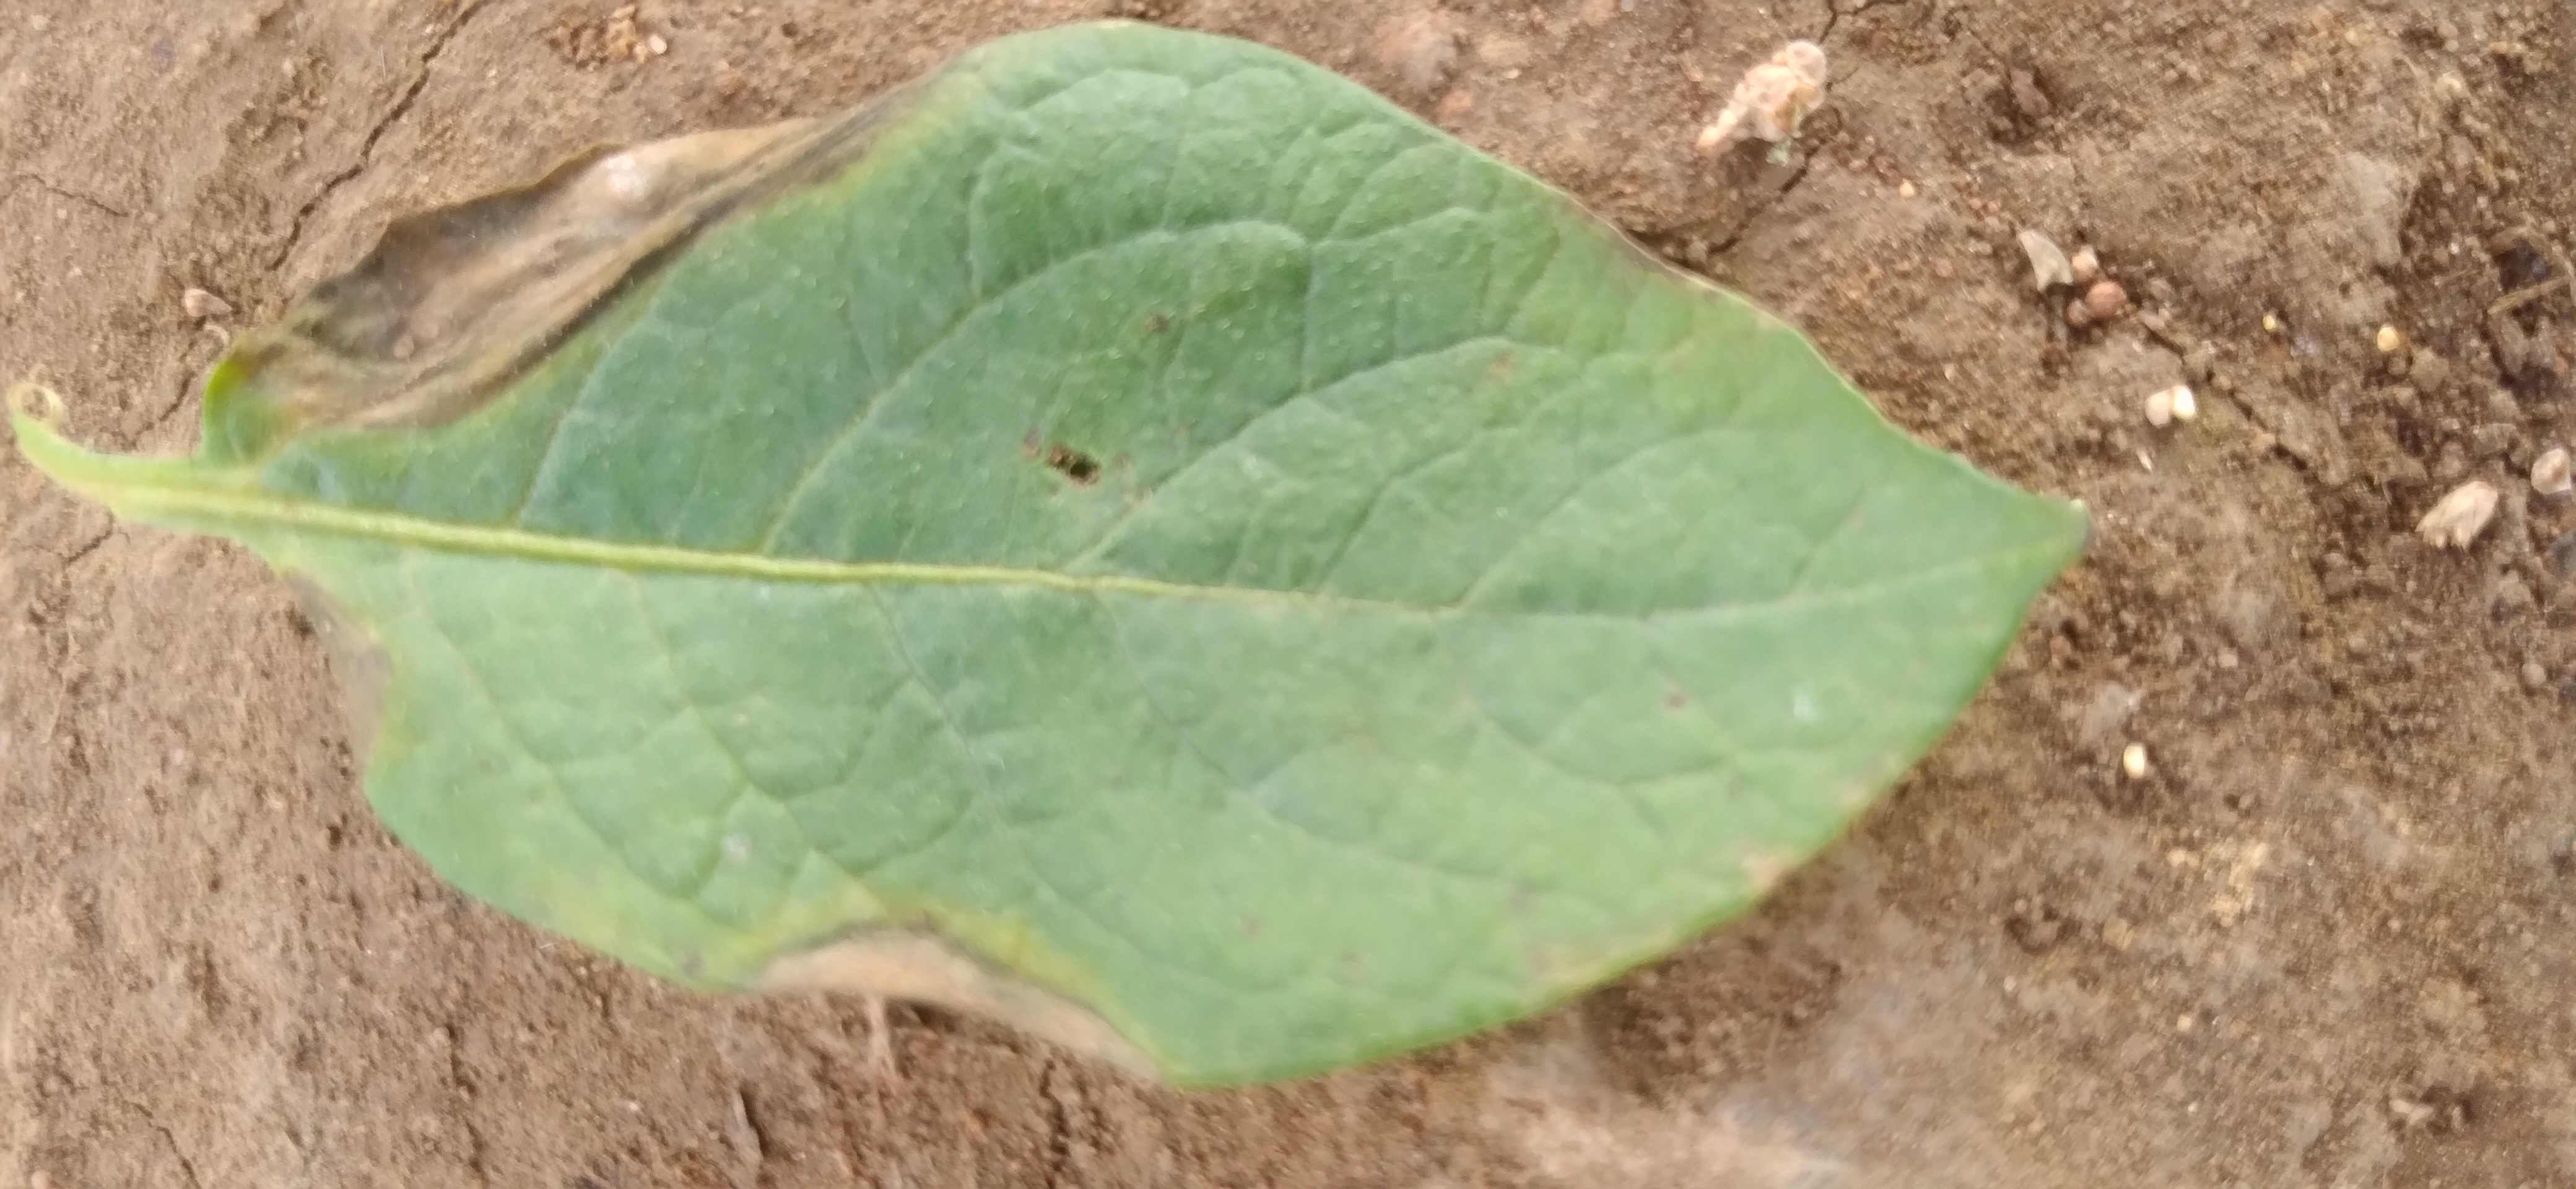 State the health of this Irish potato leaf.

early blight
